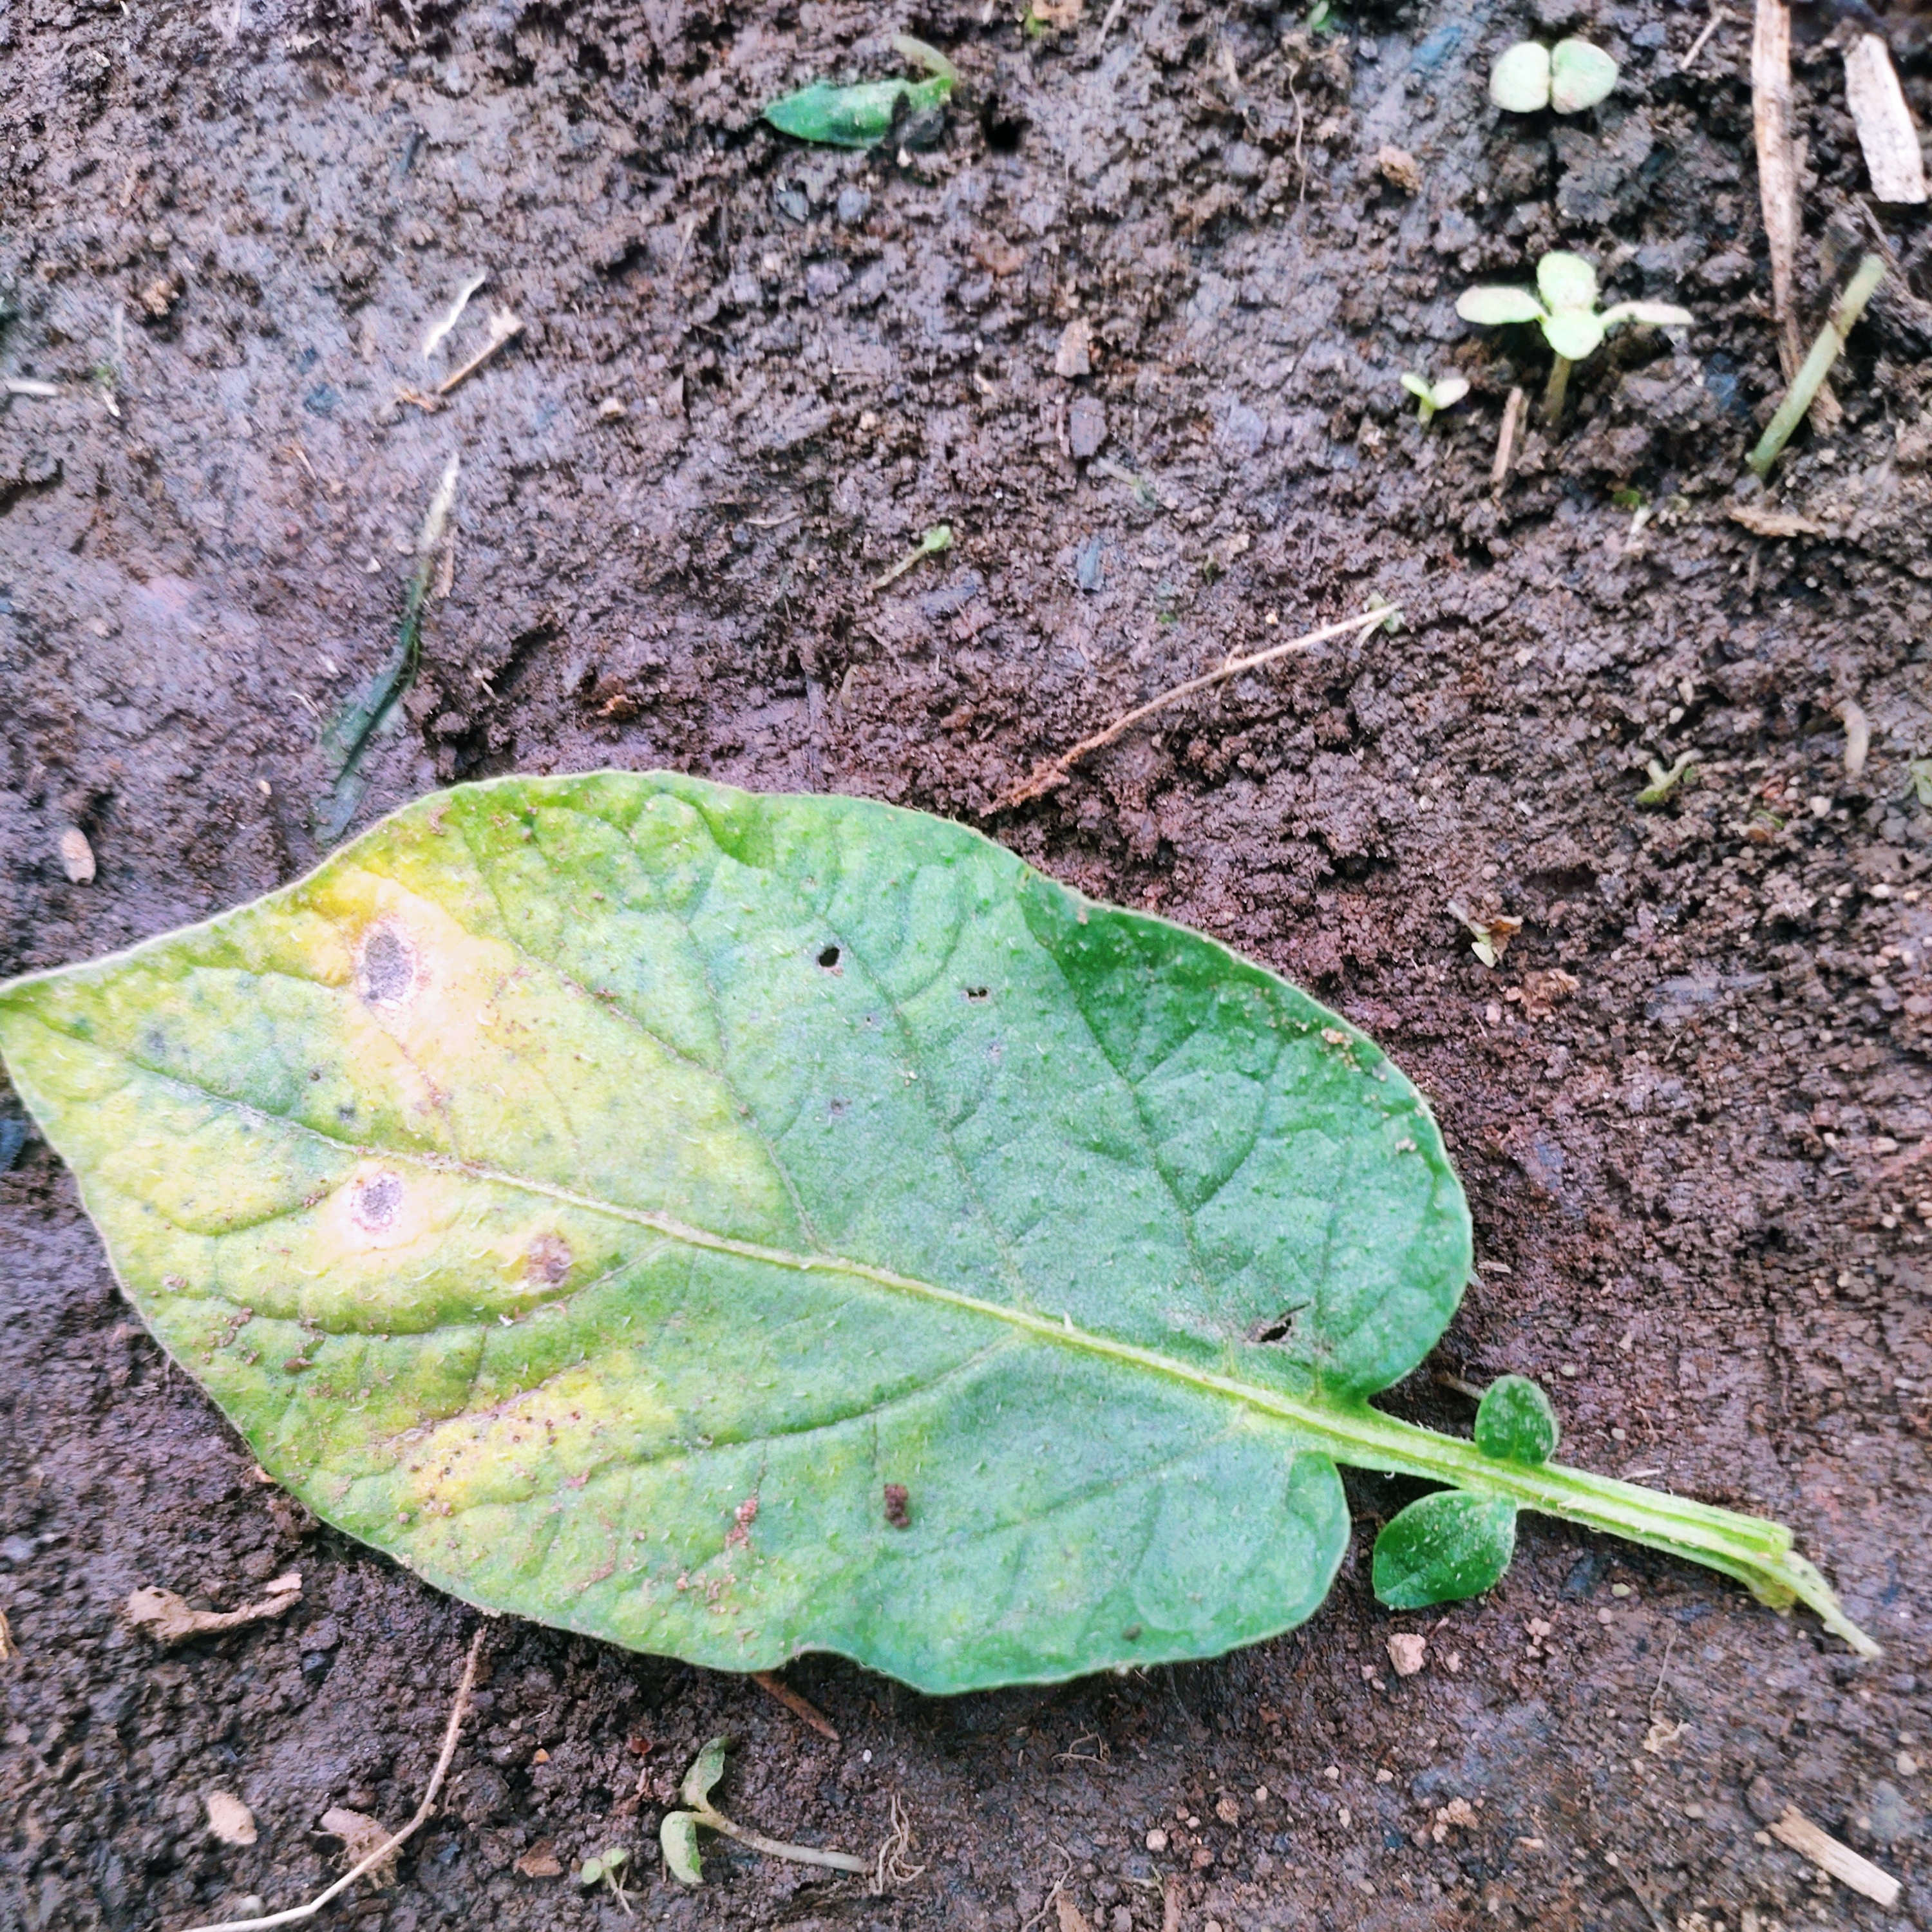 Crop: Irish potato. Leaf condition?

late blight
